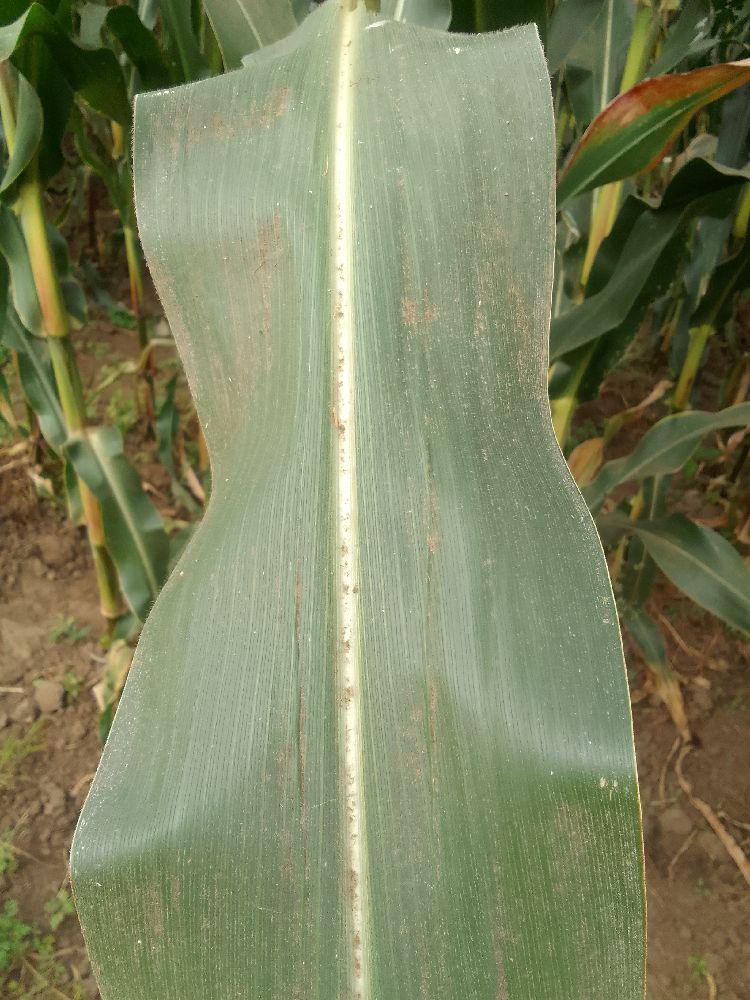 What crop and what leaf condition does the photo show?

maize, healthy
